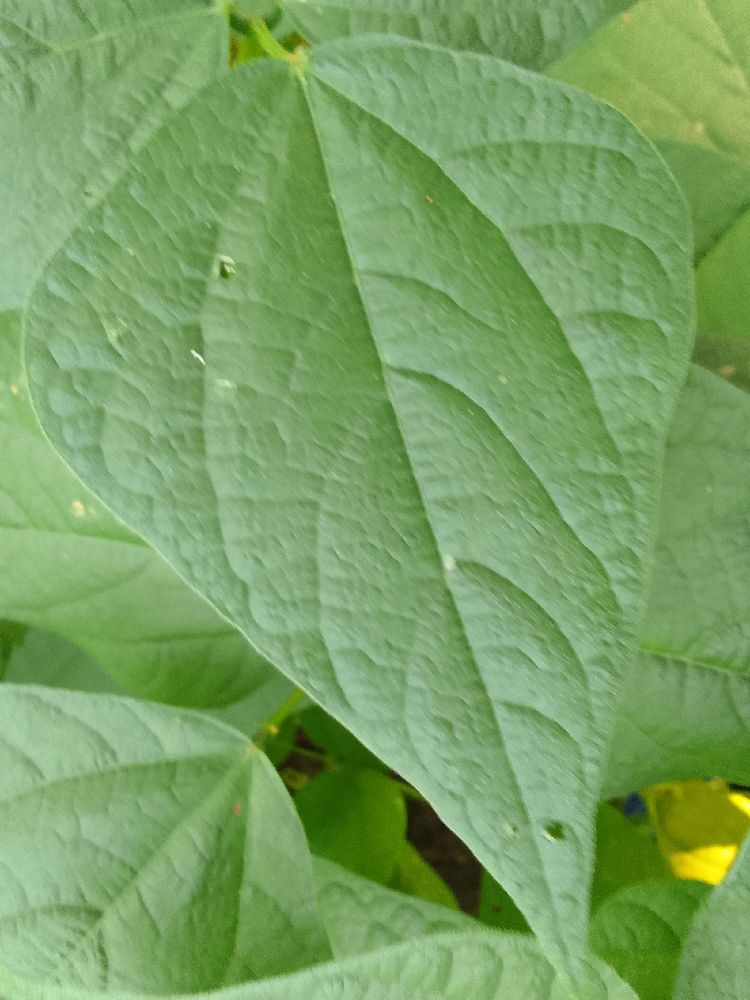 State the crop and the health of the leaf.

common bean, healthy
